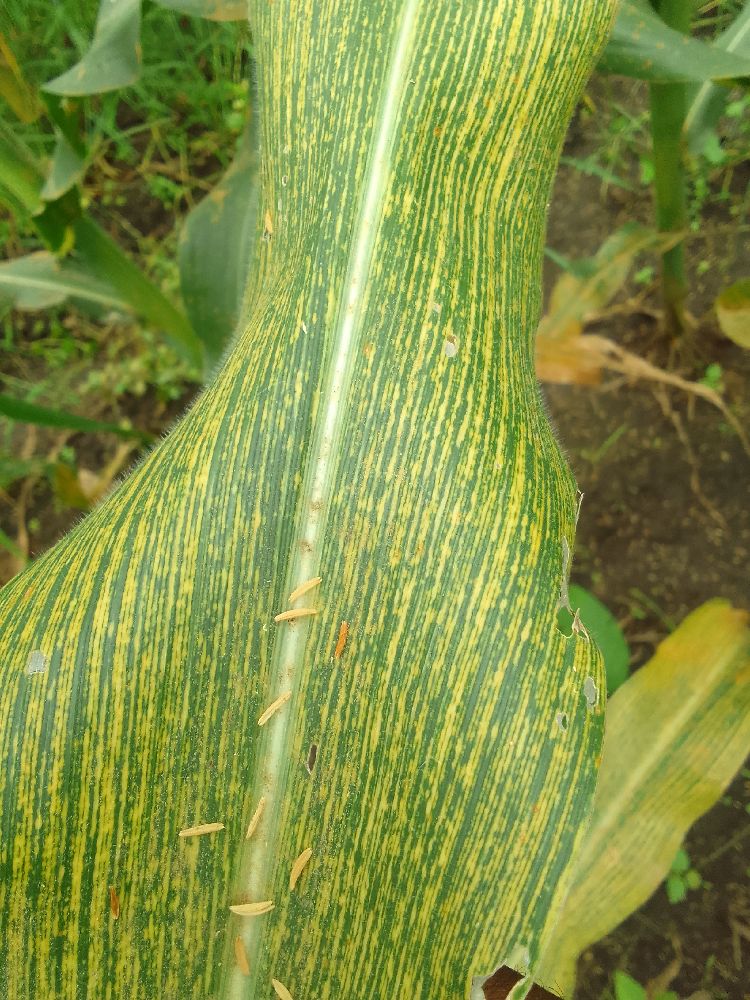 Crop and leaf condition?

maize, maize streak virus
